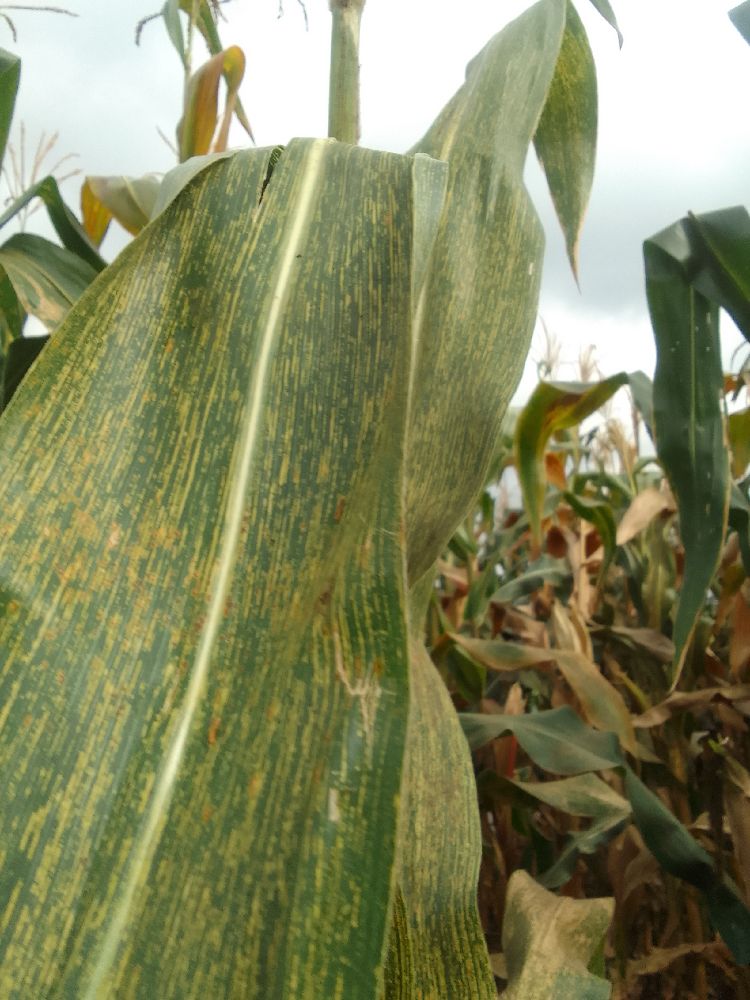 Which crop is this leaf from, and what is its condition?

maize, maize streak virus
